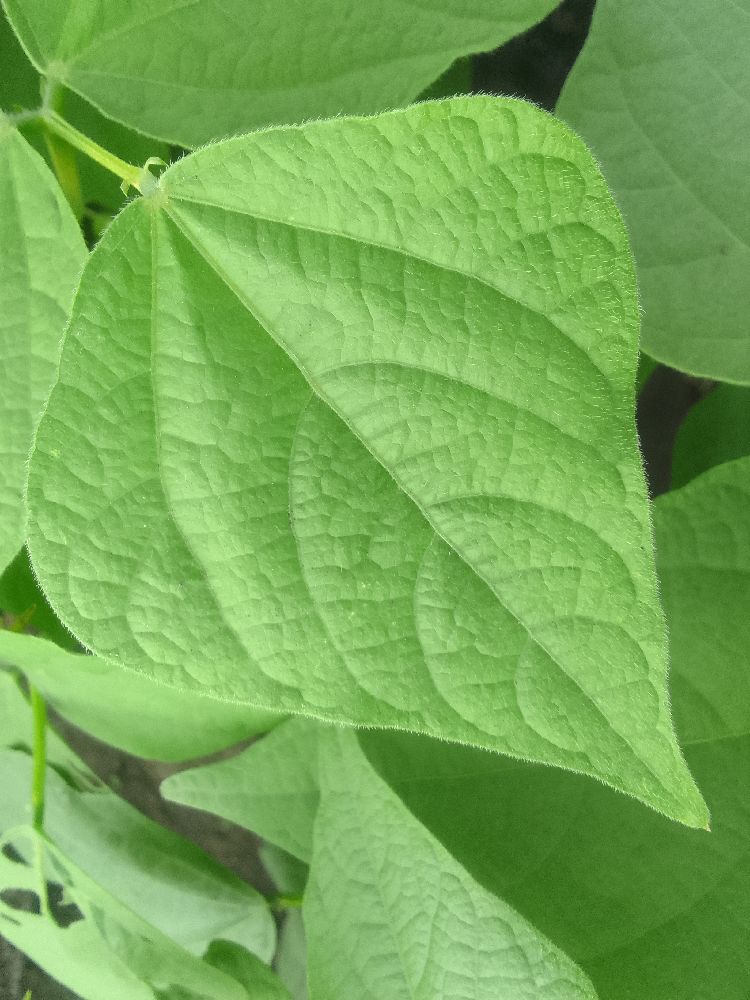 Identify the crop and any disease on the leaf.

common bean, healthy
